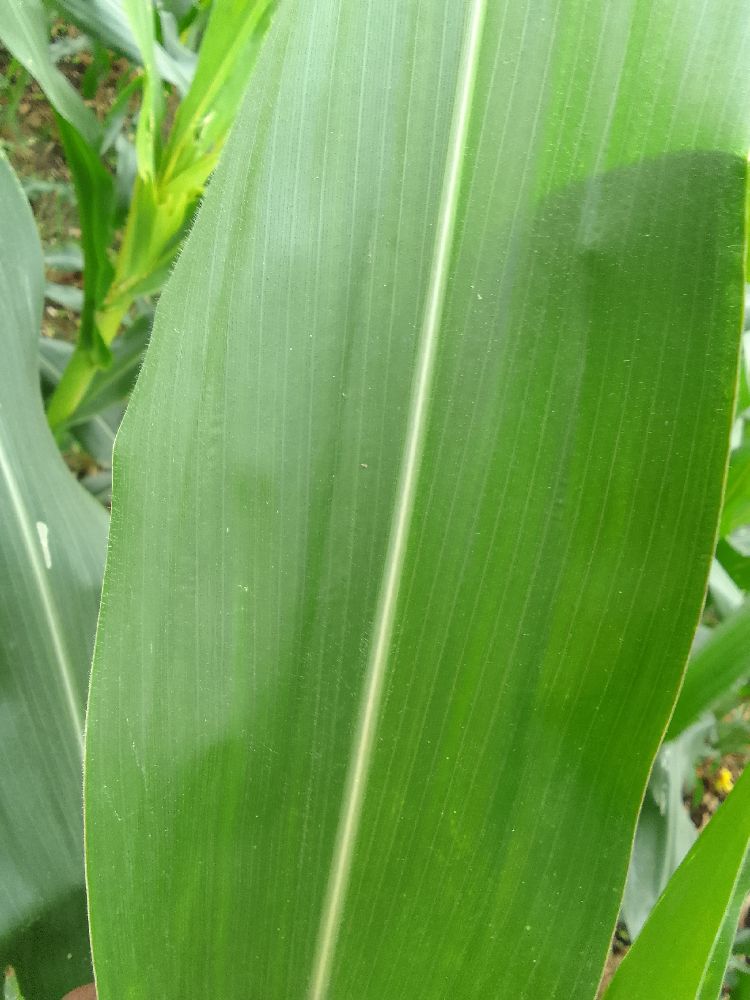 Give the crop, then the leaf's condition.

maize, healthy
